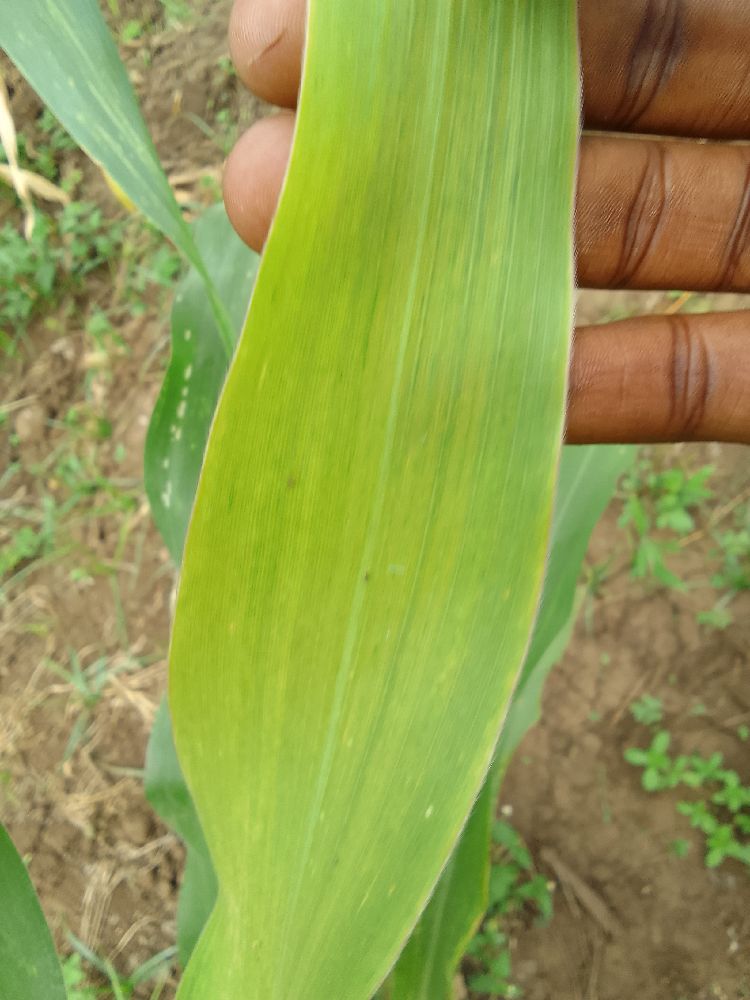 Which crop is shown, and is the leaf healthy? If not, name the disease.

maize, maize lethal necrosis
